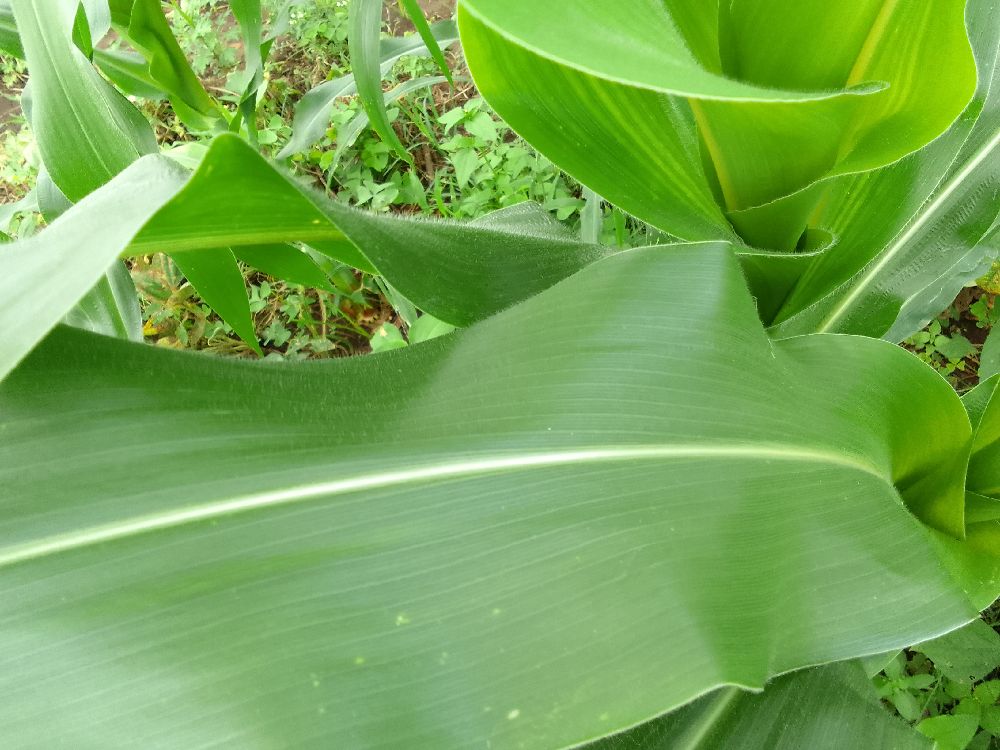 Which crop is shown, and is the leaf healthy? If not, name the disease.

maize, healthy
